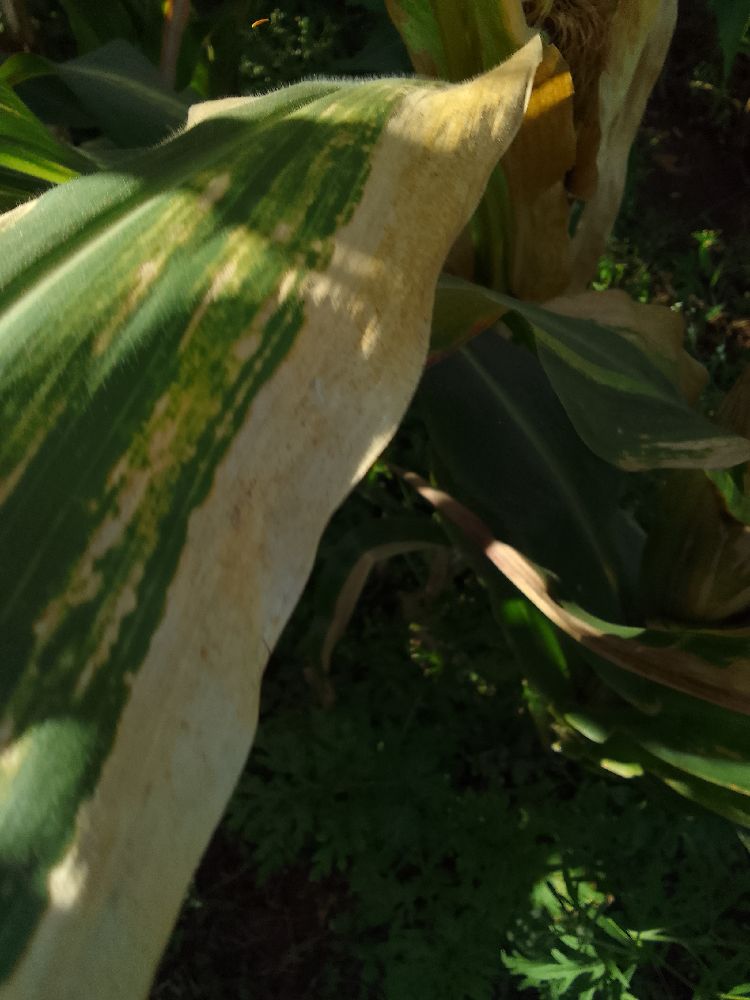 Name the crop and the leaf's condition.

maize, maize lethal necrosis
